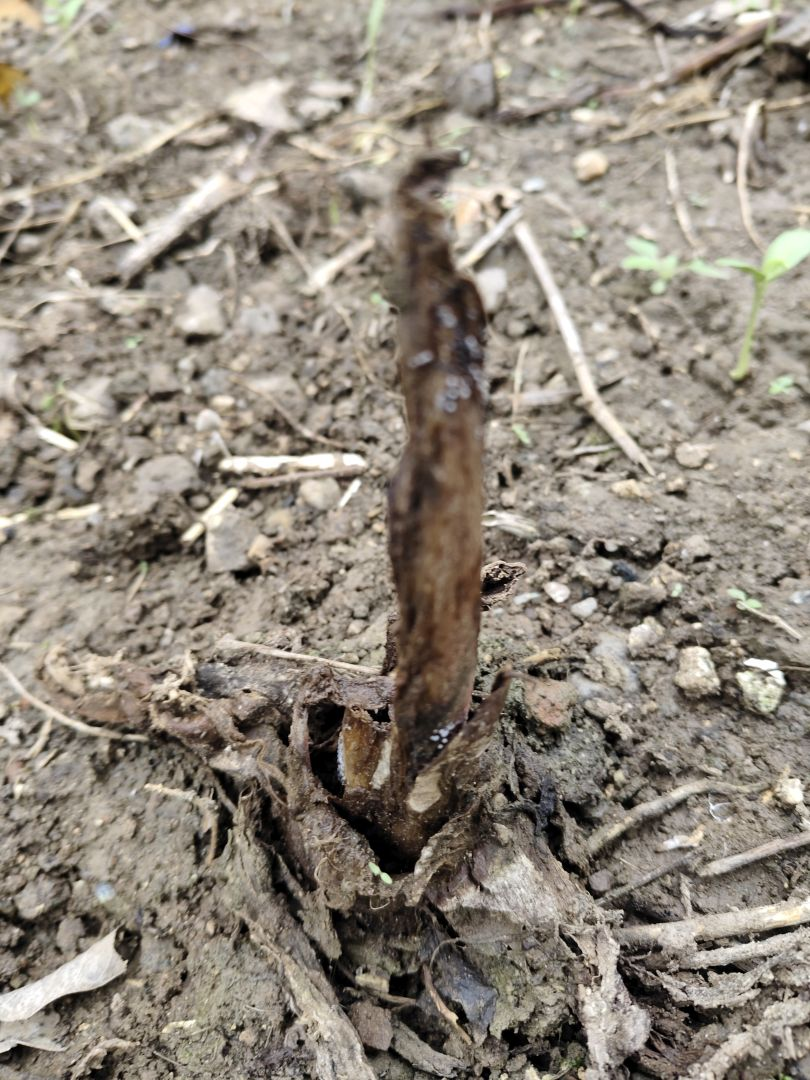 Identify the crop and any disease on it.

taro, root rot
